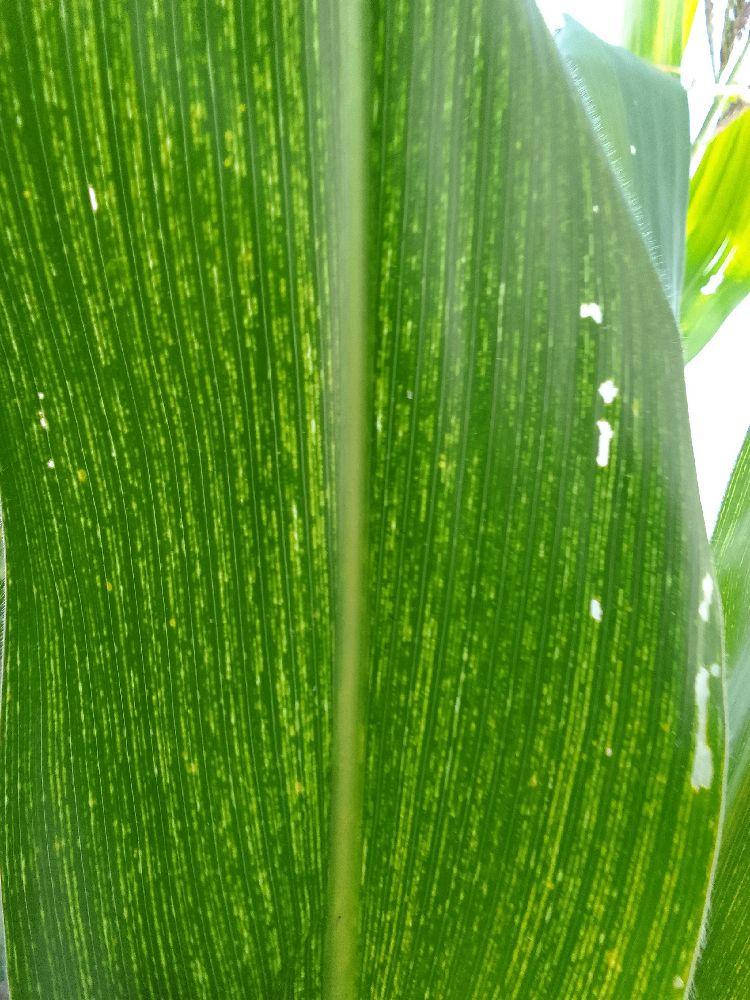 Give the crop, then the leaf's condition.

maize, maize streak virus
